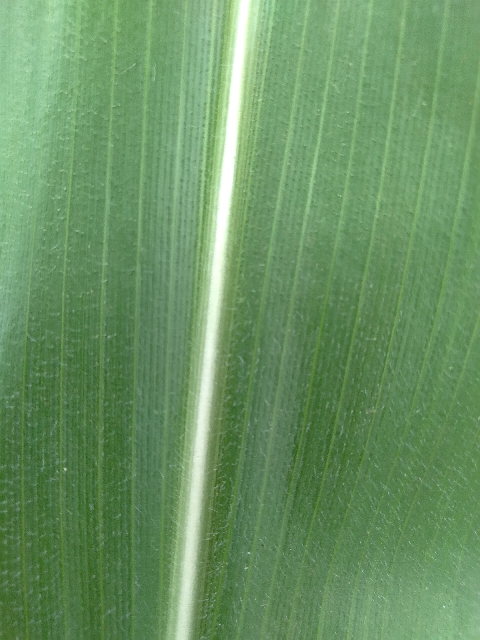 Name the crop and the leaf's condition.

maize, healthy
